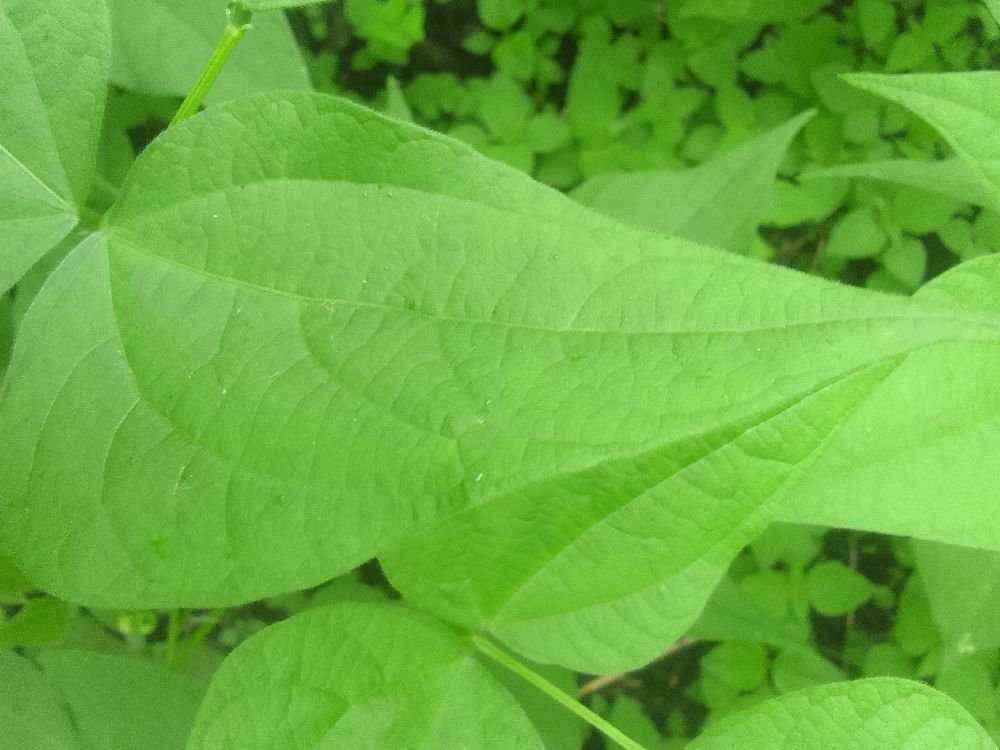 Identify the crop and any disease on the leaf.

common bean, healthy
